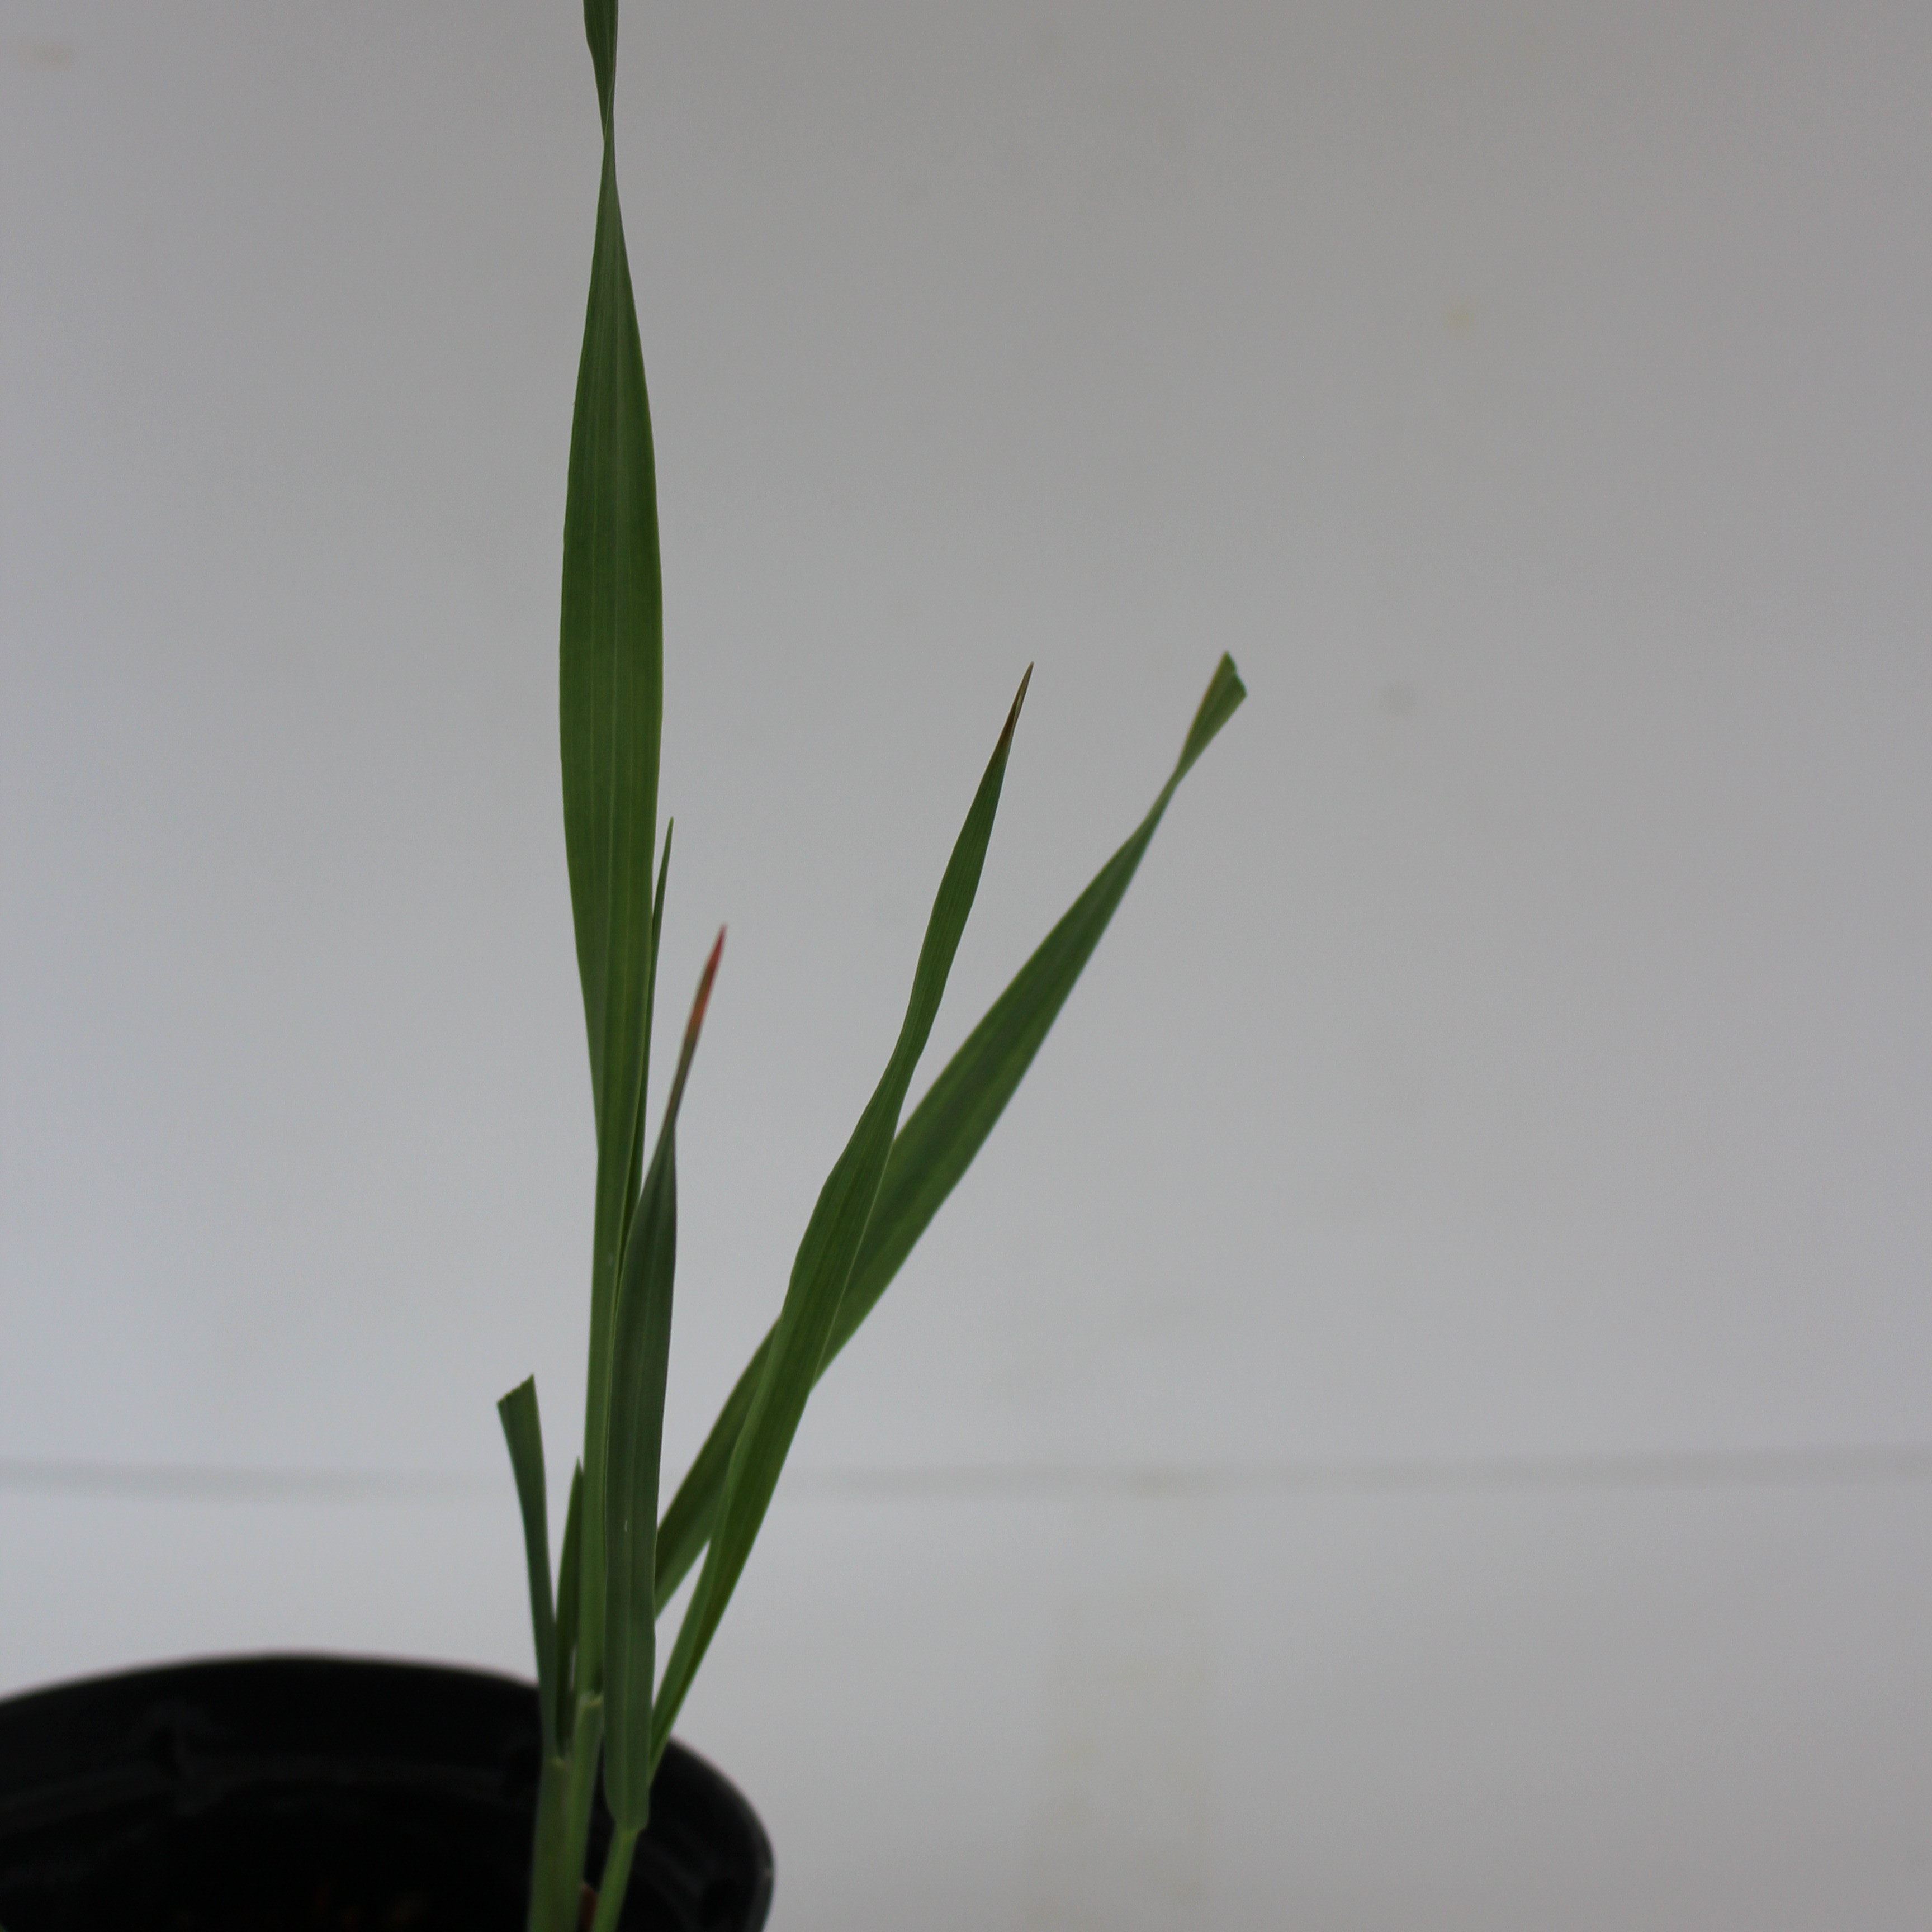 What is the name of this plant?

Avena sterilis
